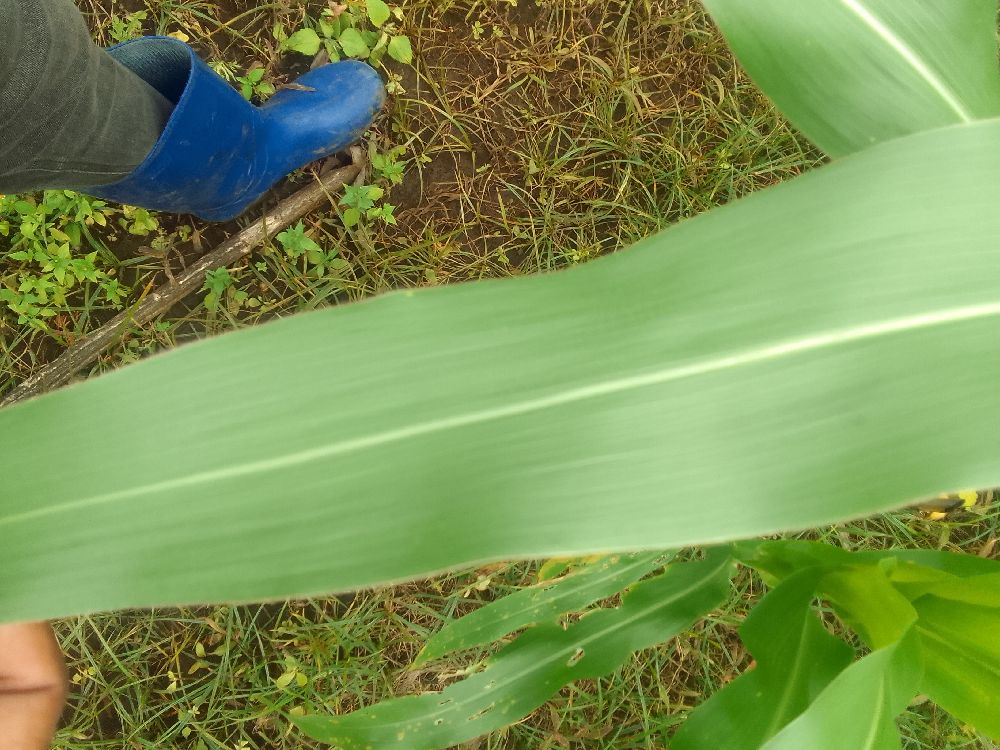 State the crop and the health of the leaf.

maize, healthy
